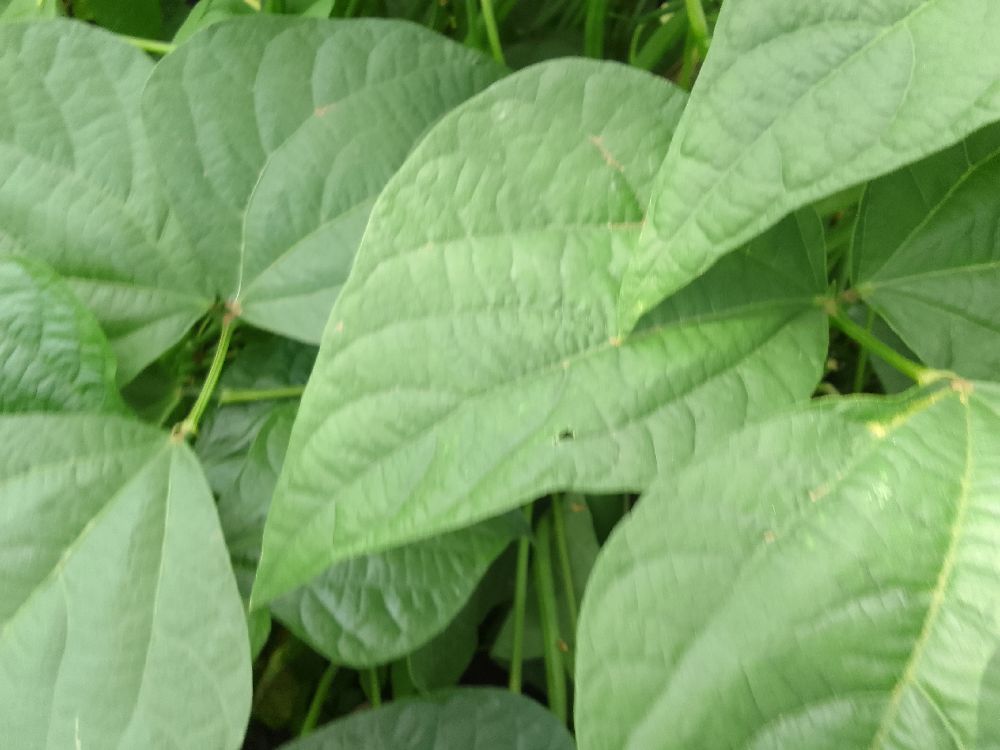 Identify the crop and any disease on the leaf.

common bean, healthy
